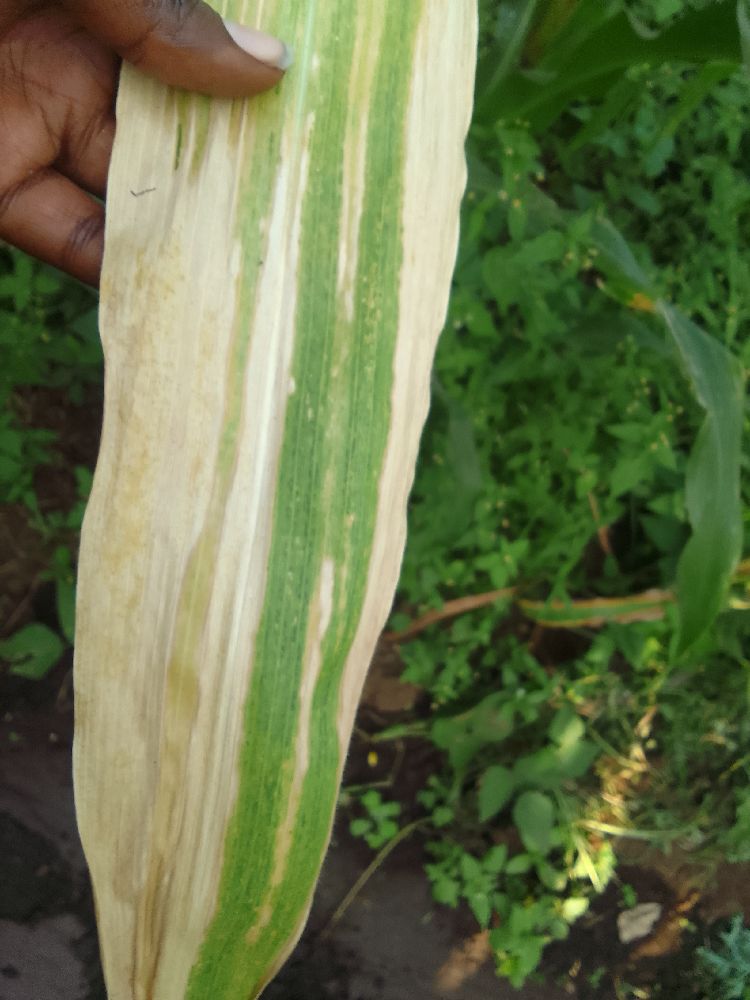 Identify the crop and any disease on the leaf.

maize, maize lethal necrosis
